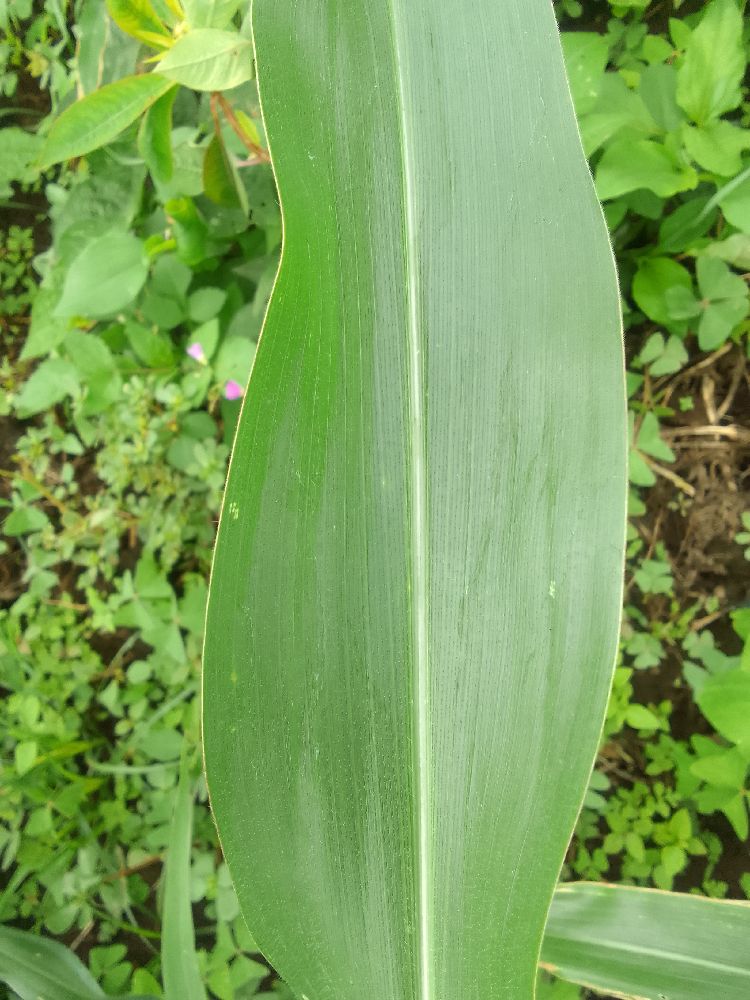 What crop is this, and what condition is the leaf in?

maize, healthy
